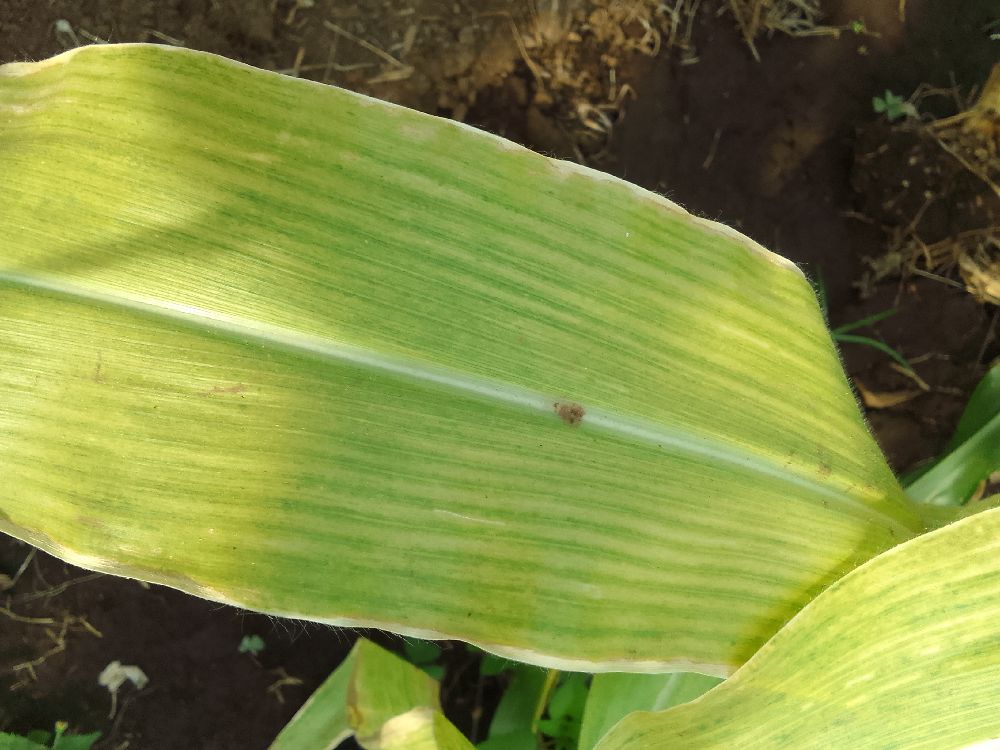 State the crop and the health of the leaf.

maize, maize lethal necrosis
